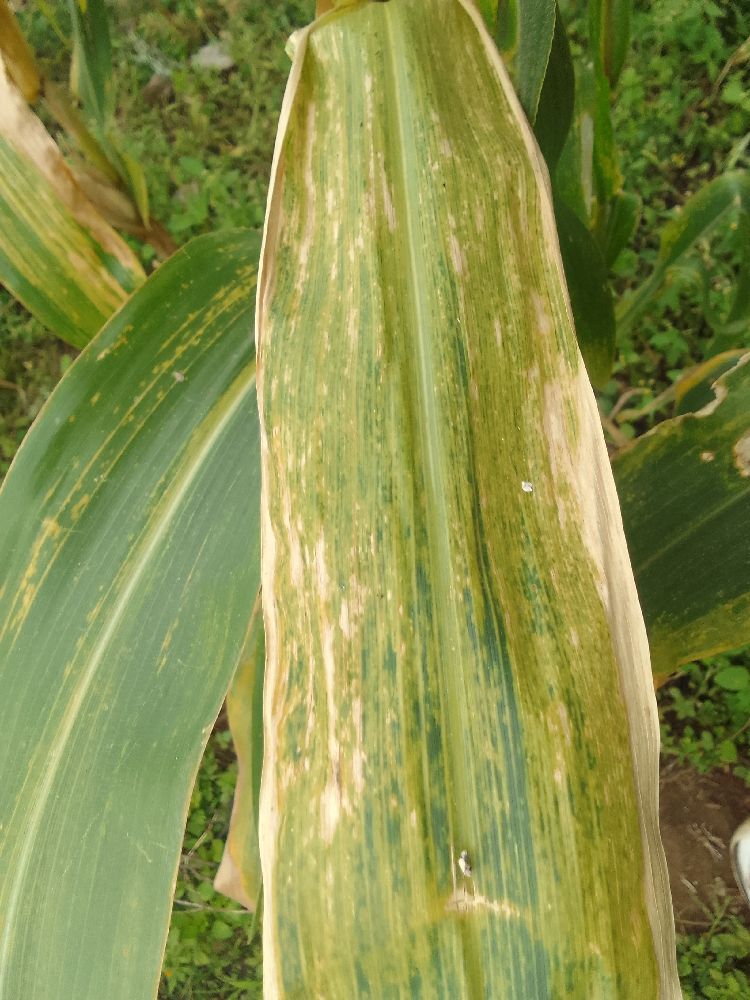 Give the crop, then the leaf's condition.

maize, maize lethal necrosis
